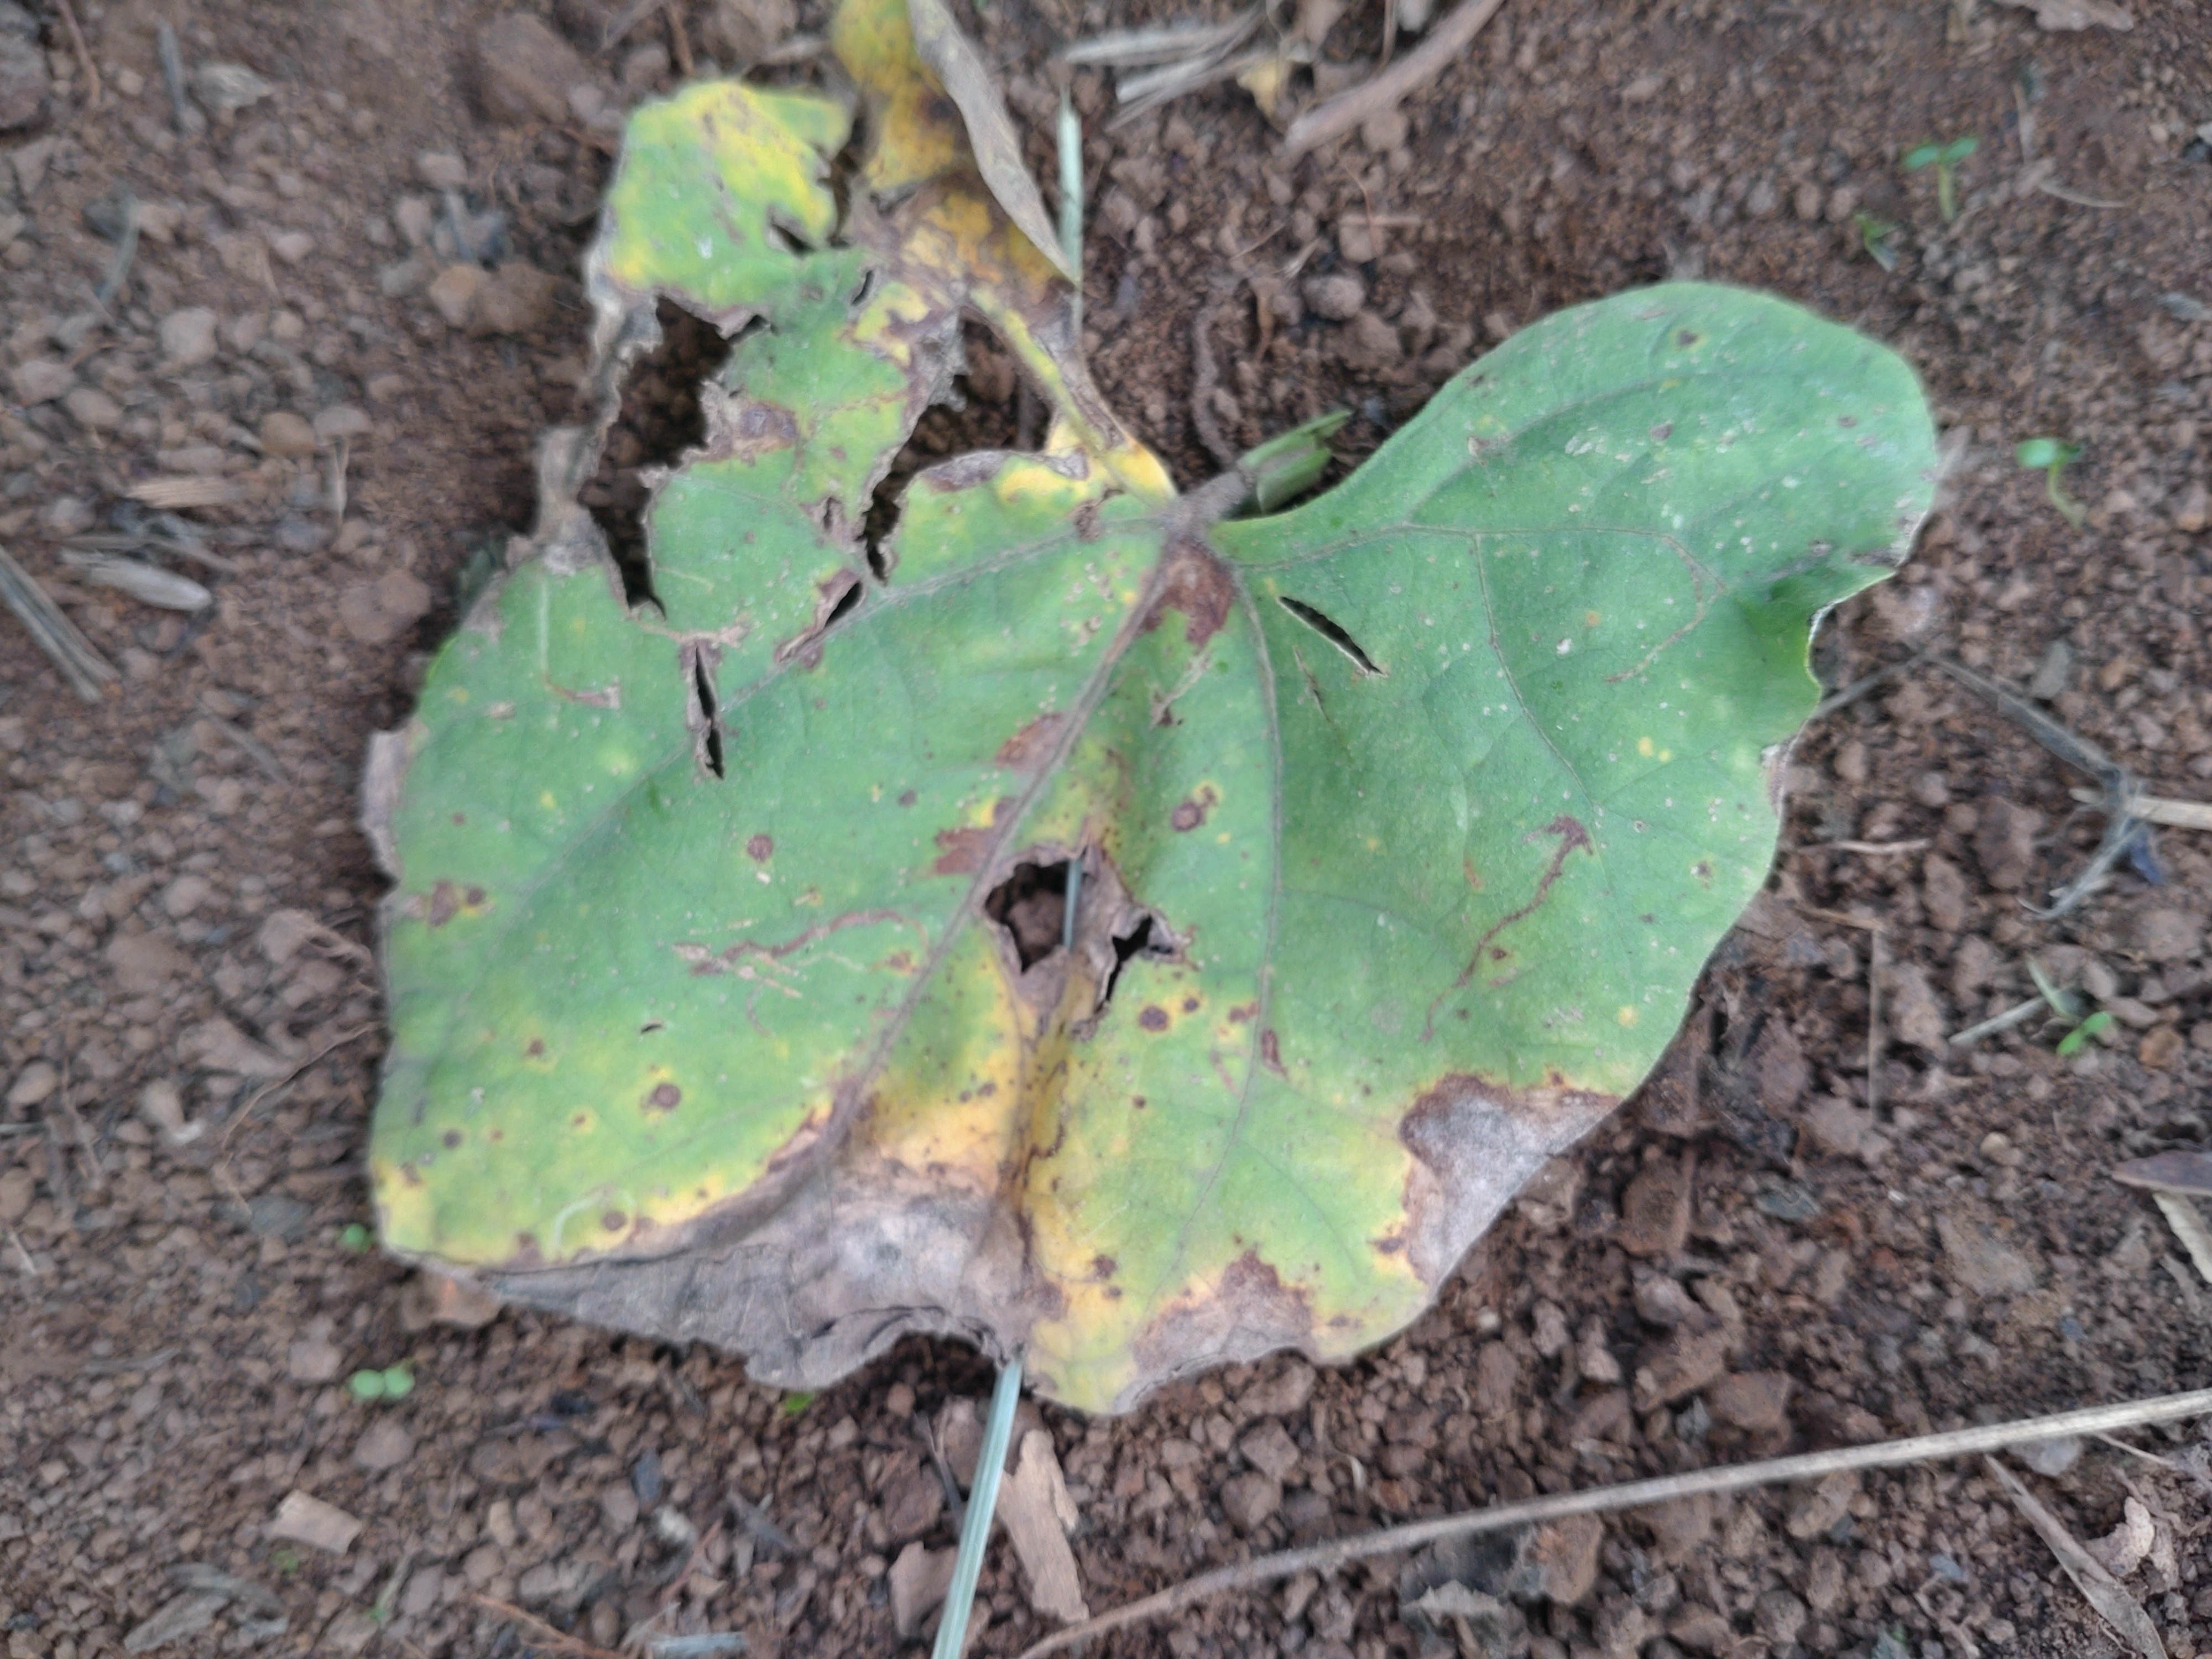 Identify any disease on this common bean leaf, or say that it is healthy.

rust
